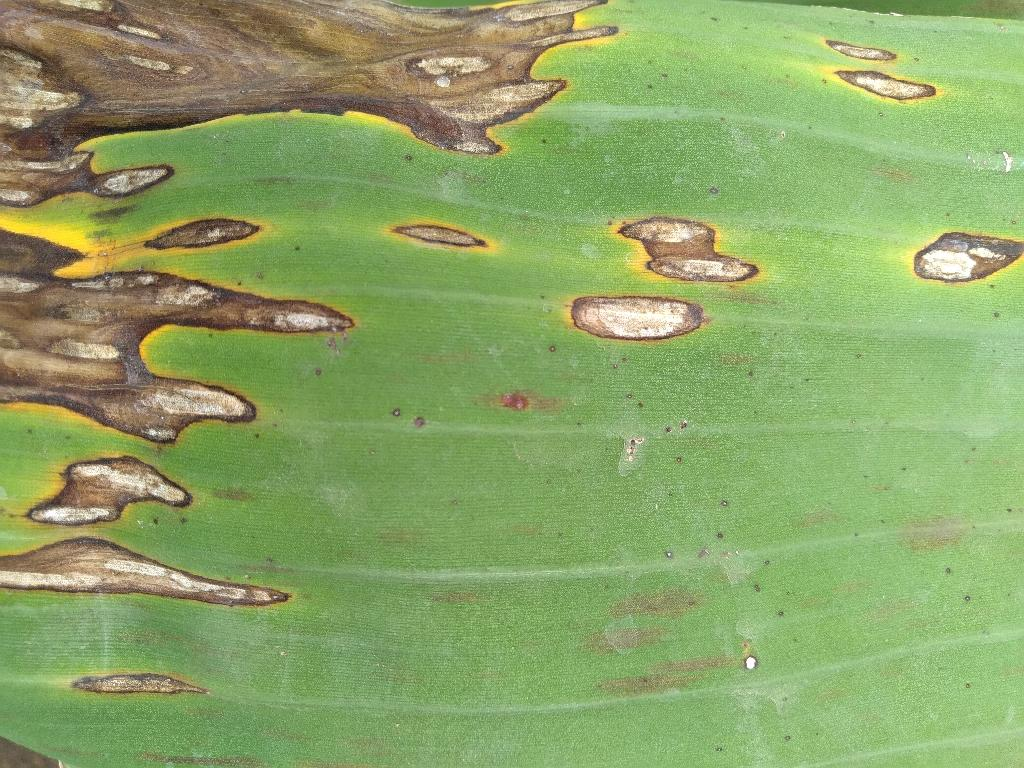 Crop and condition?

banana, black sigatoka
